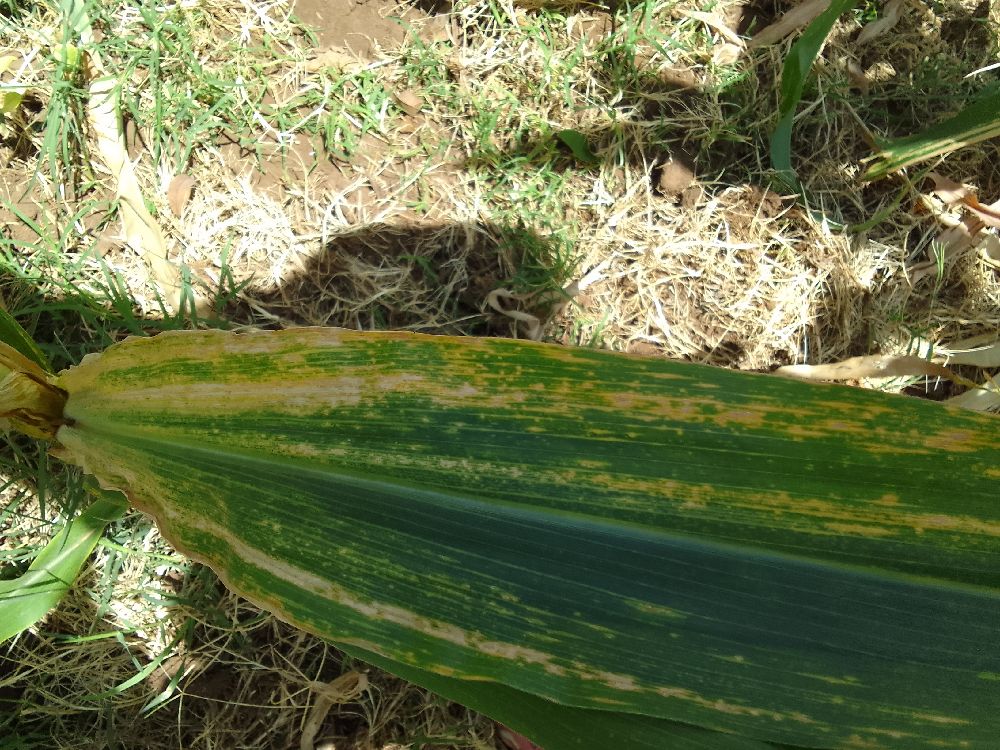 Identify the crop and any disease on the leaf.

maize, maize lethal necrosis
